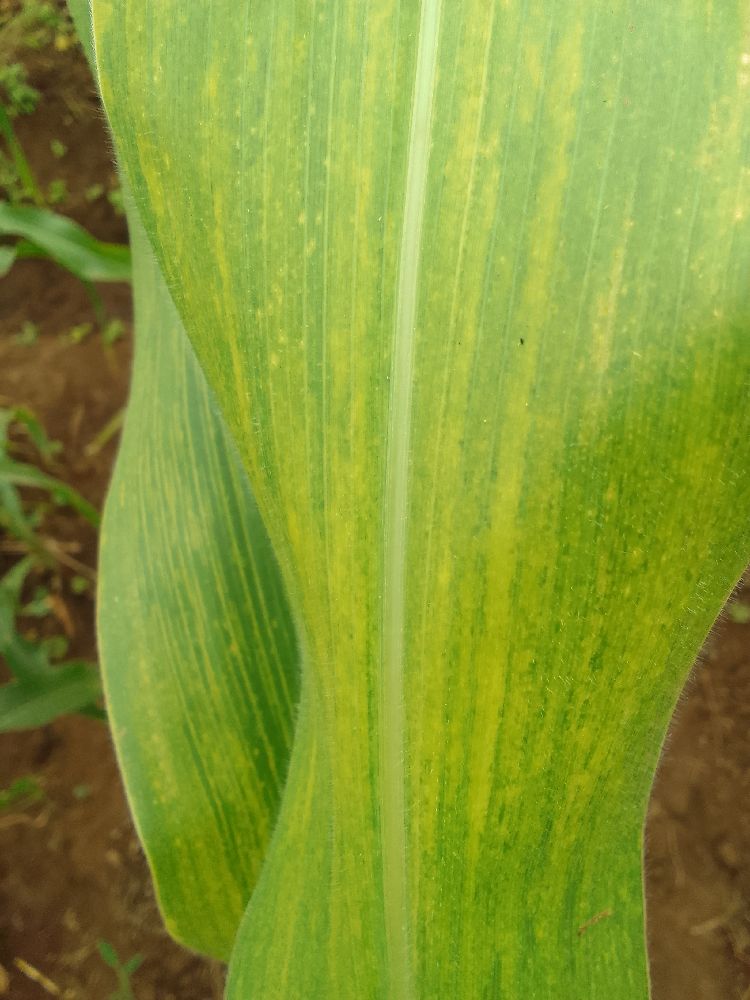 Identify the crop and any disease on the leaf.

maize, maize lethal necrosis
